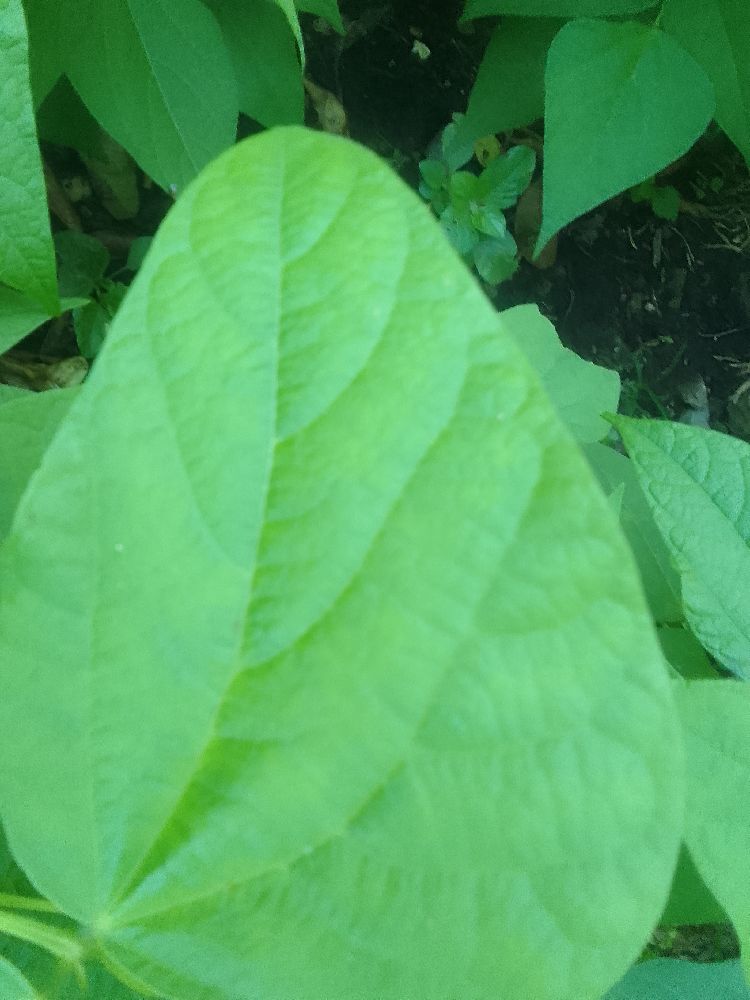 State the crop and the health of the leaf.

common bean, healthy
